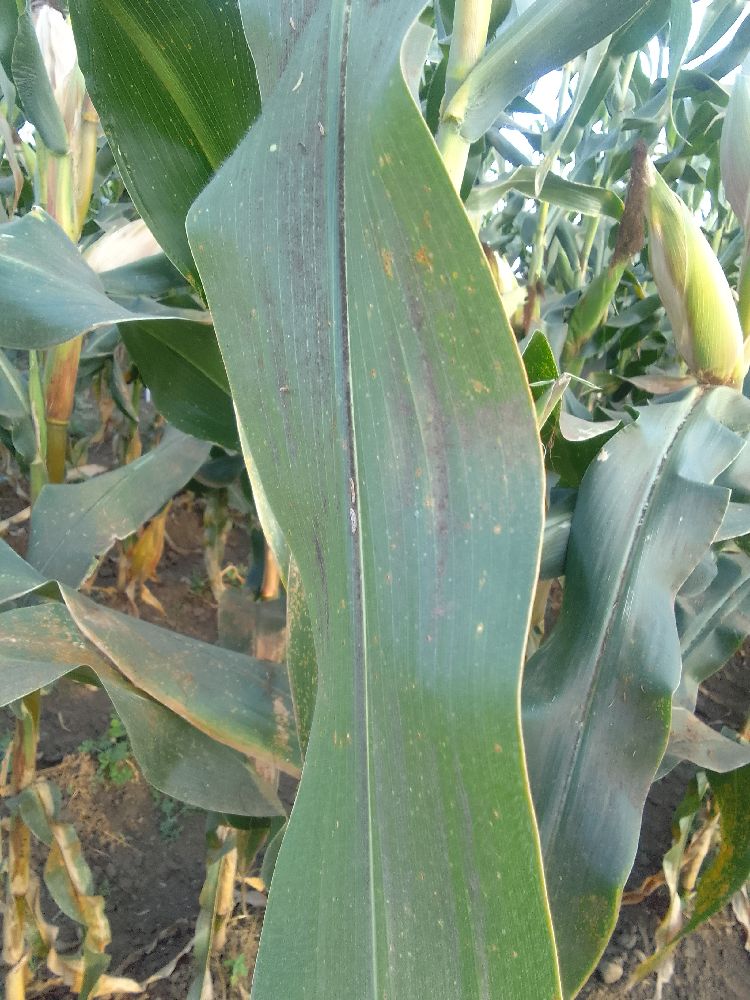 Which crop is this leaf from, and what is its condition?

maize, healthy
